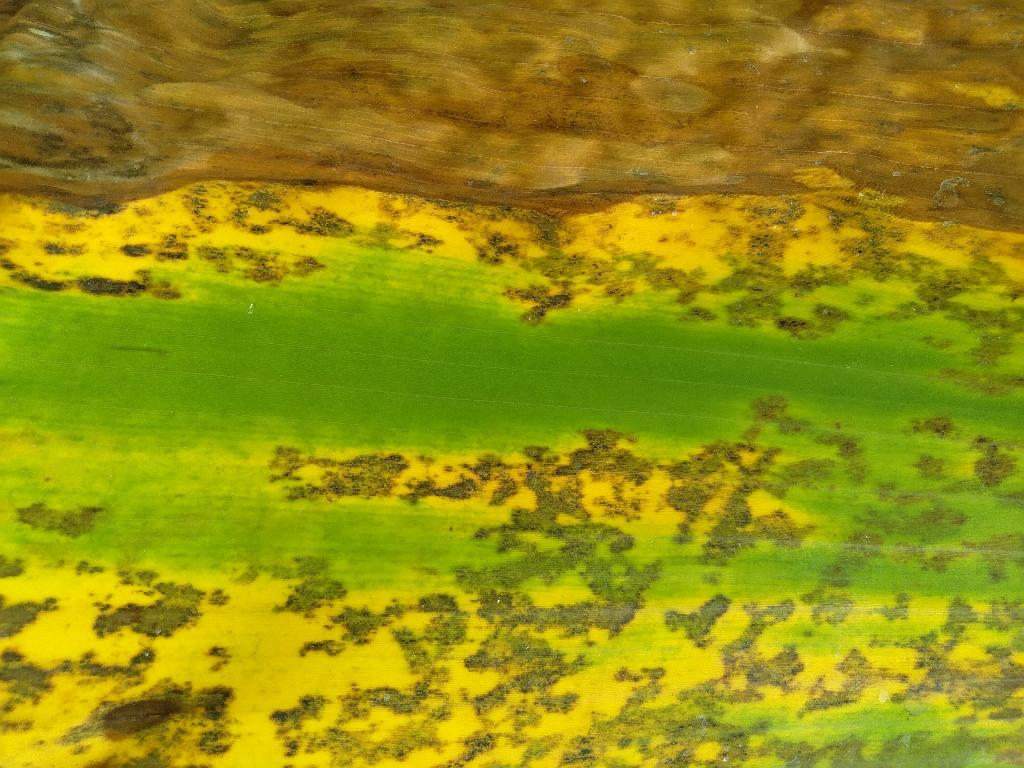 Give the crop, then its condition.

banana, black sigatoka
